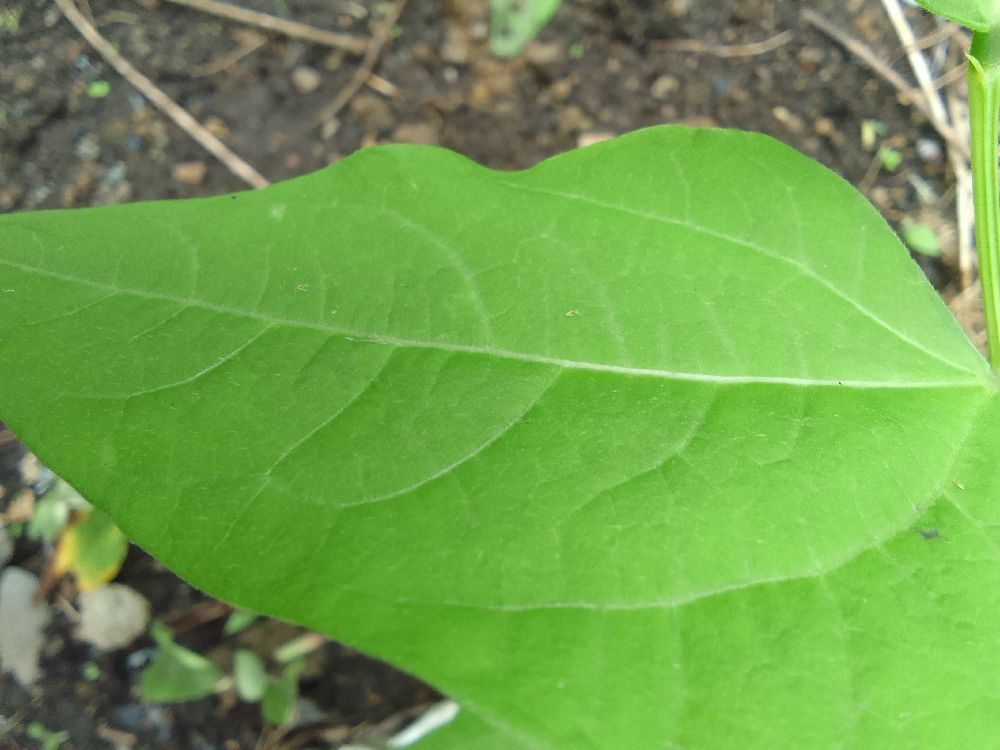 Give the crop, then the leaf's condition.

common bean, healthy
